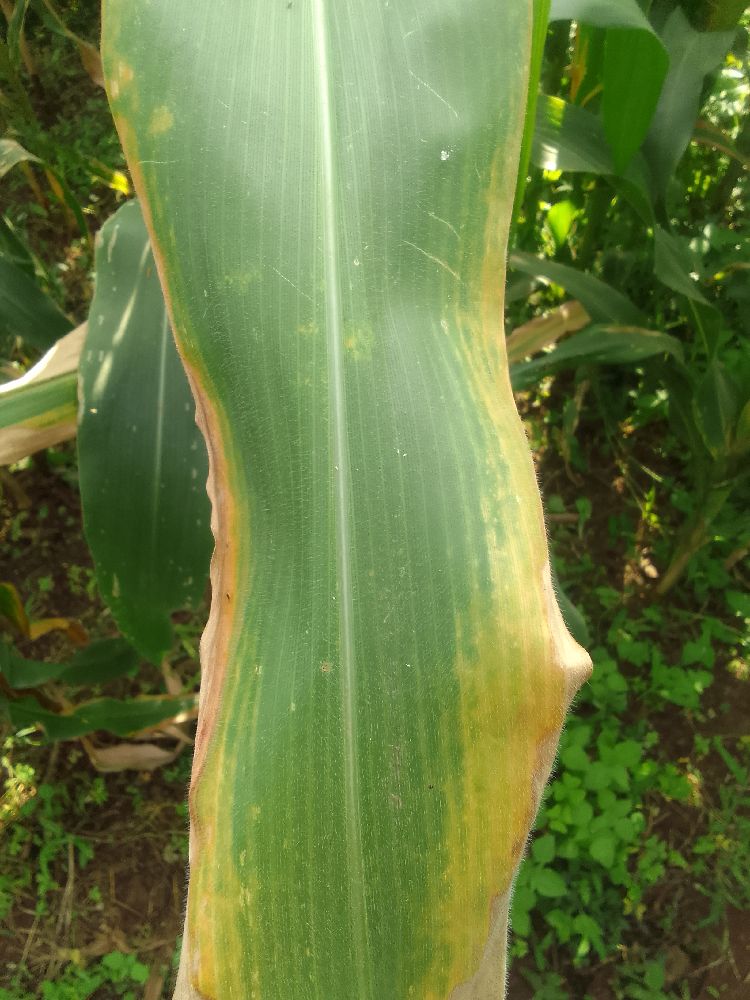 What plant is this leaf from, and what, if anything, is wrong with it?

maize, maize lethal necrosis
